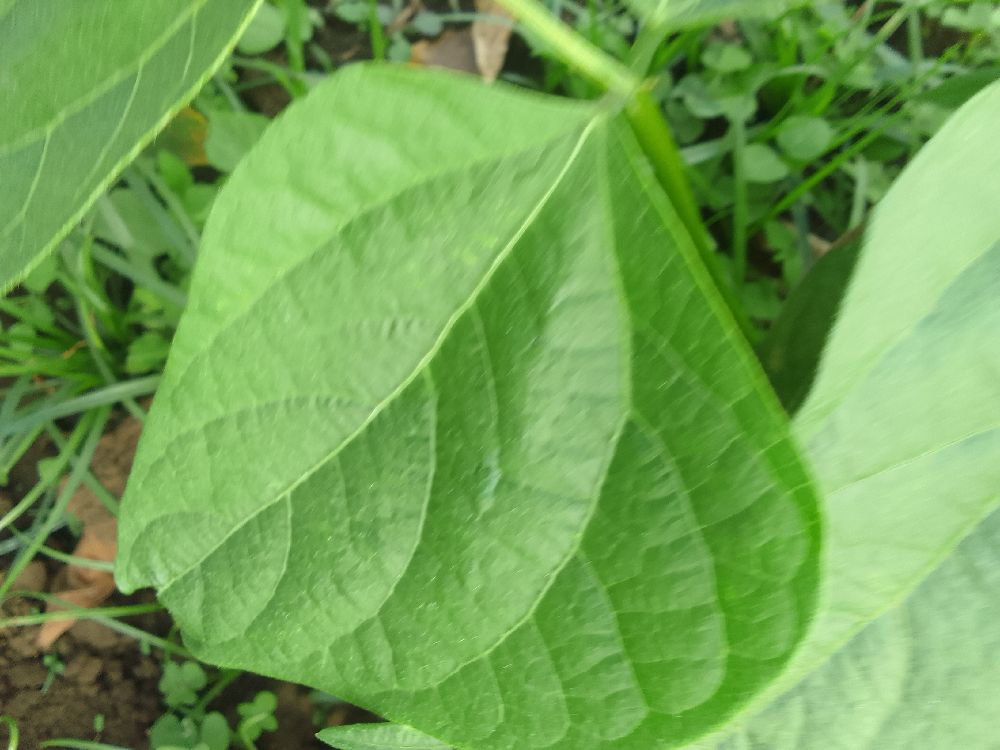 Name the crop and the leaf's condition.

common bean, healthy
